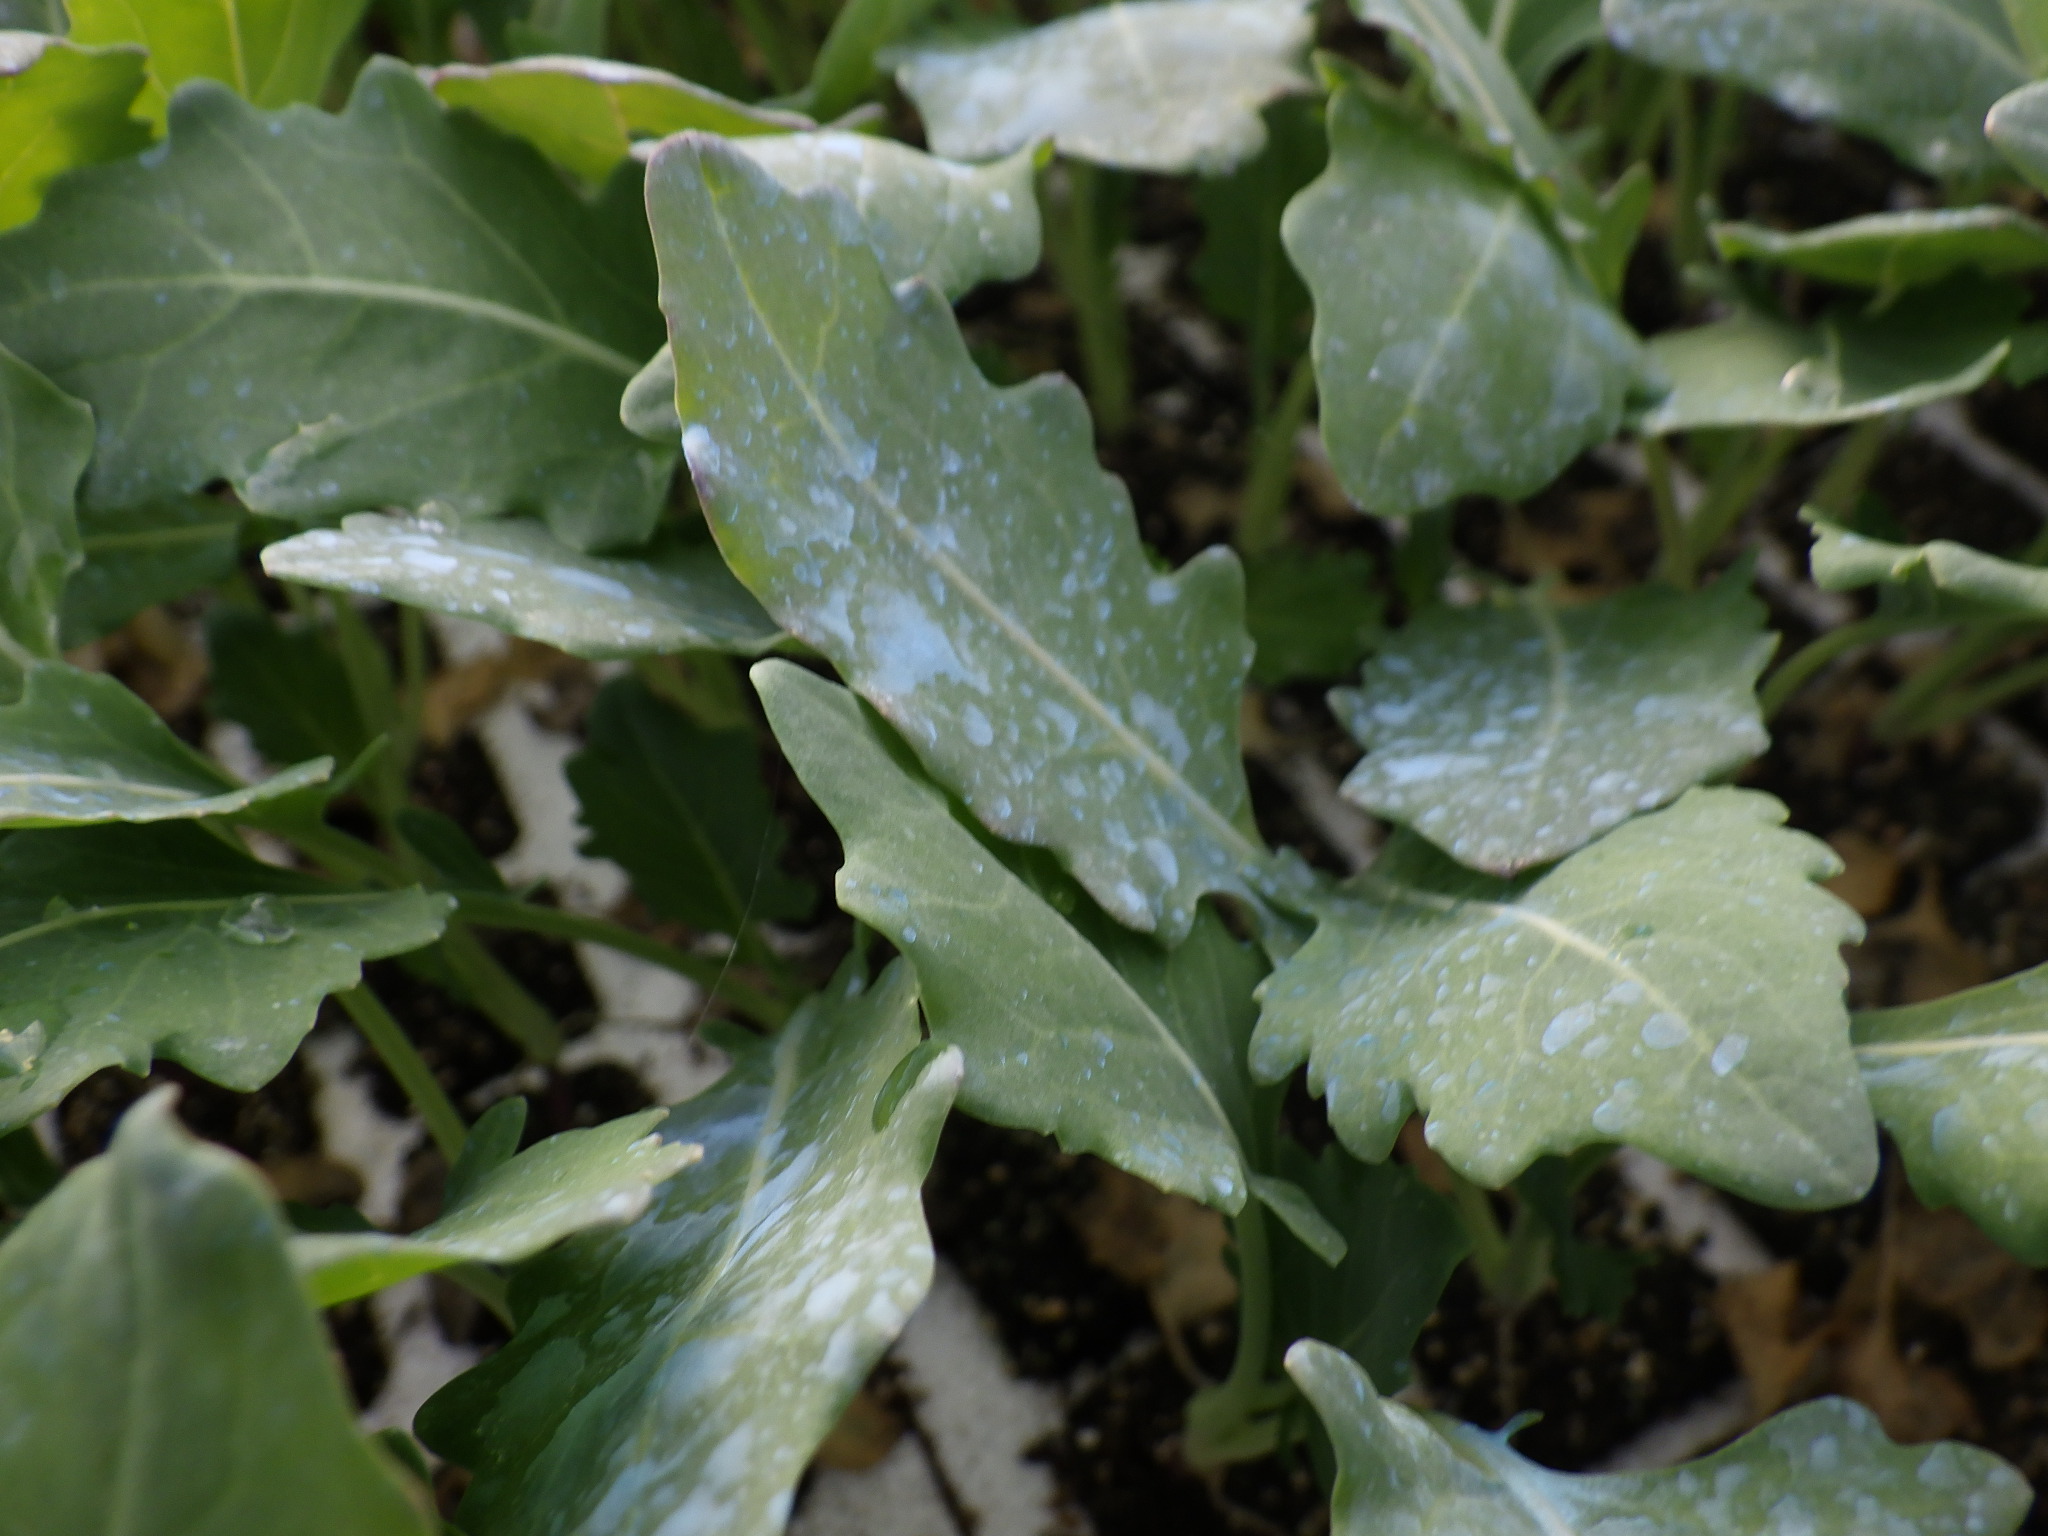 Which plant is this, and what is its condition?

chicory, healthy
